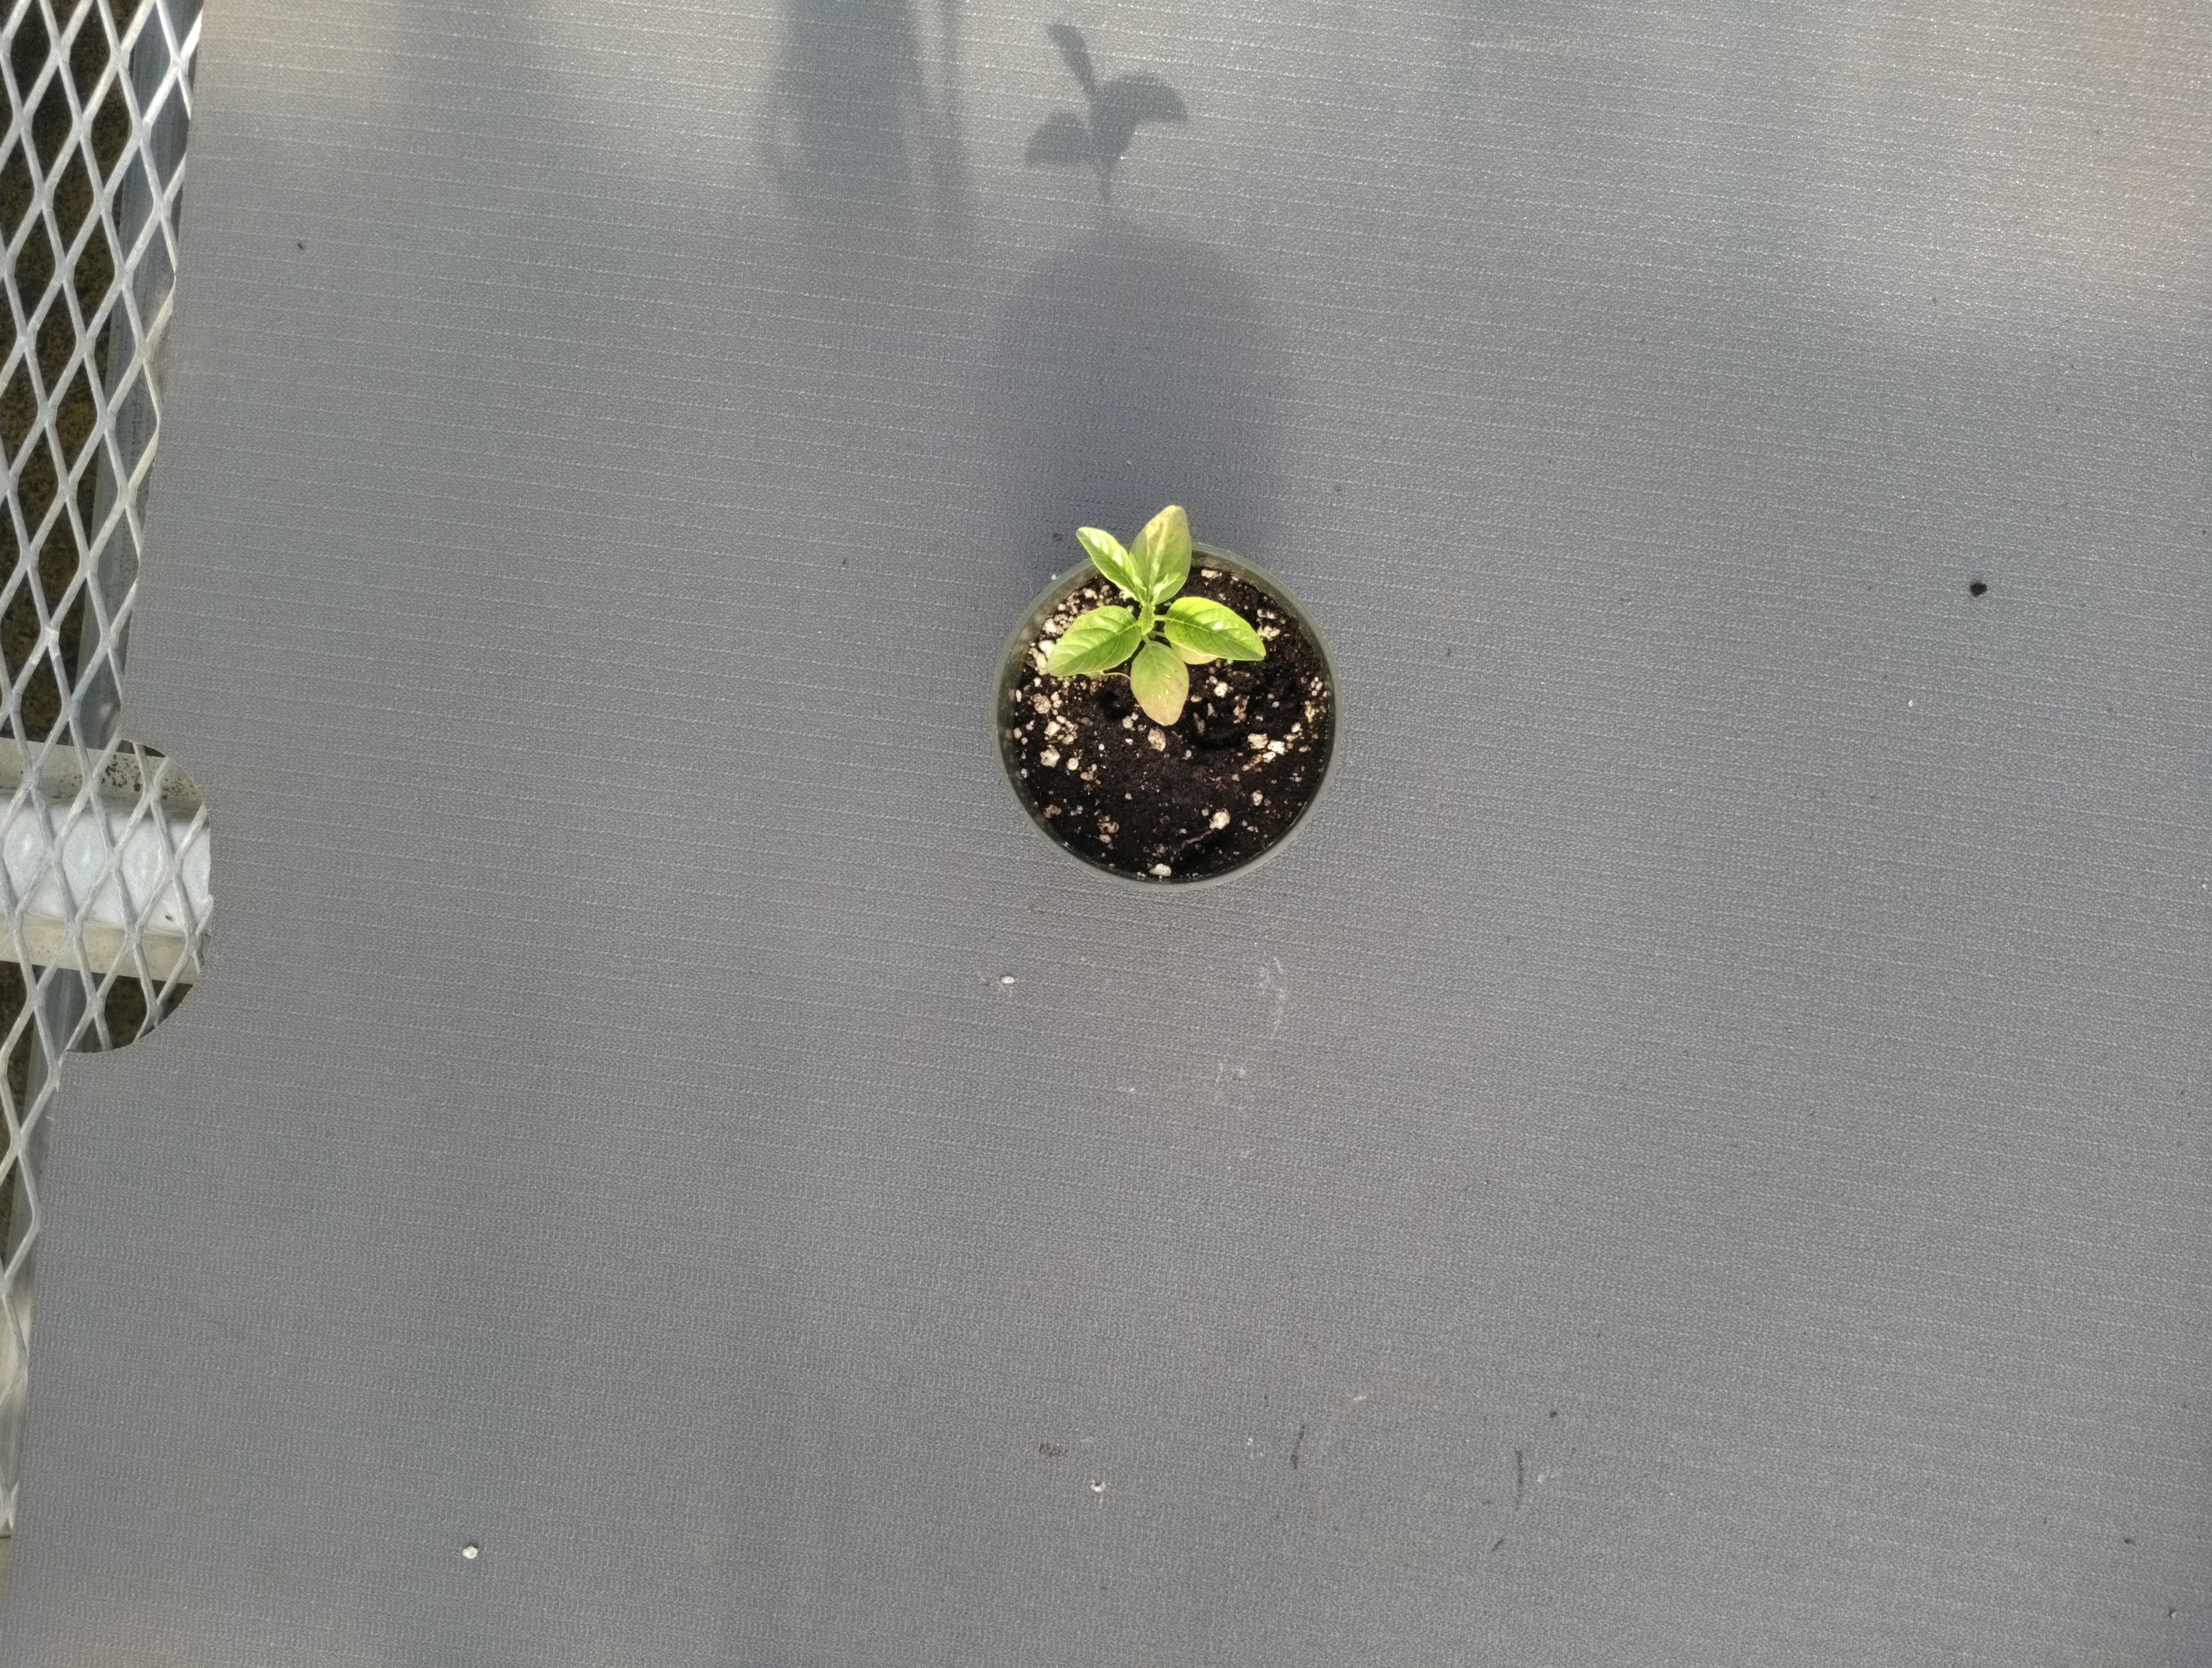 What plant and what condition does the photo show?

waterhemp, healthy untreated
